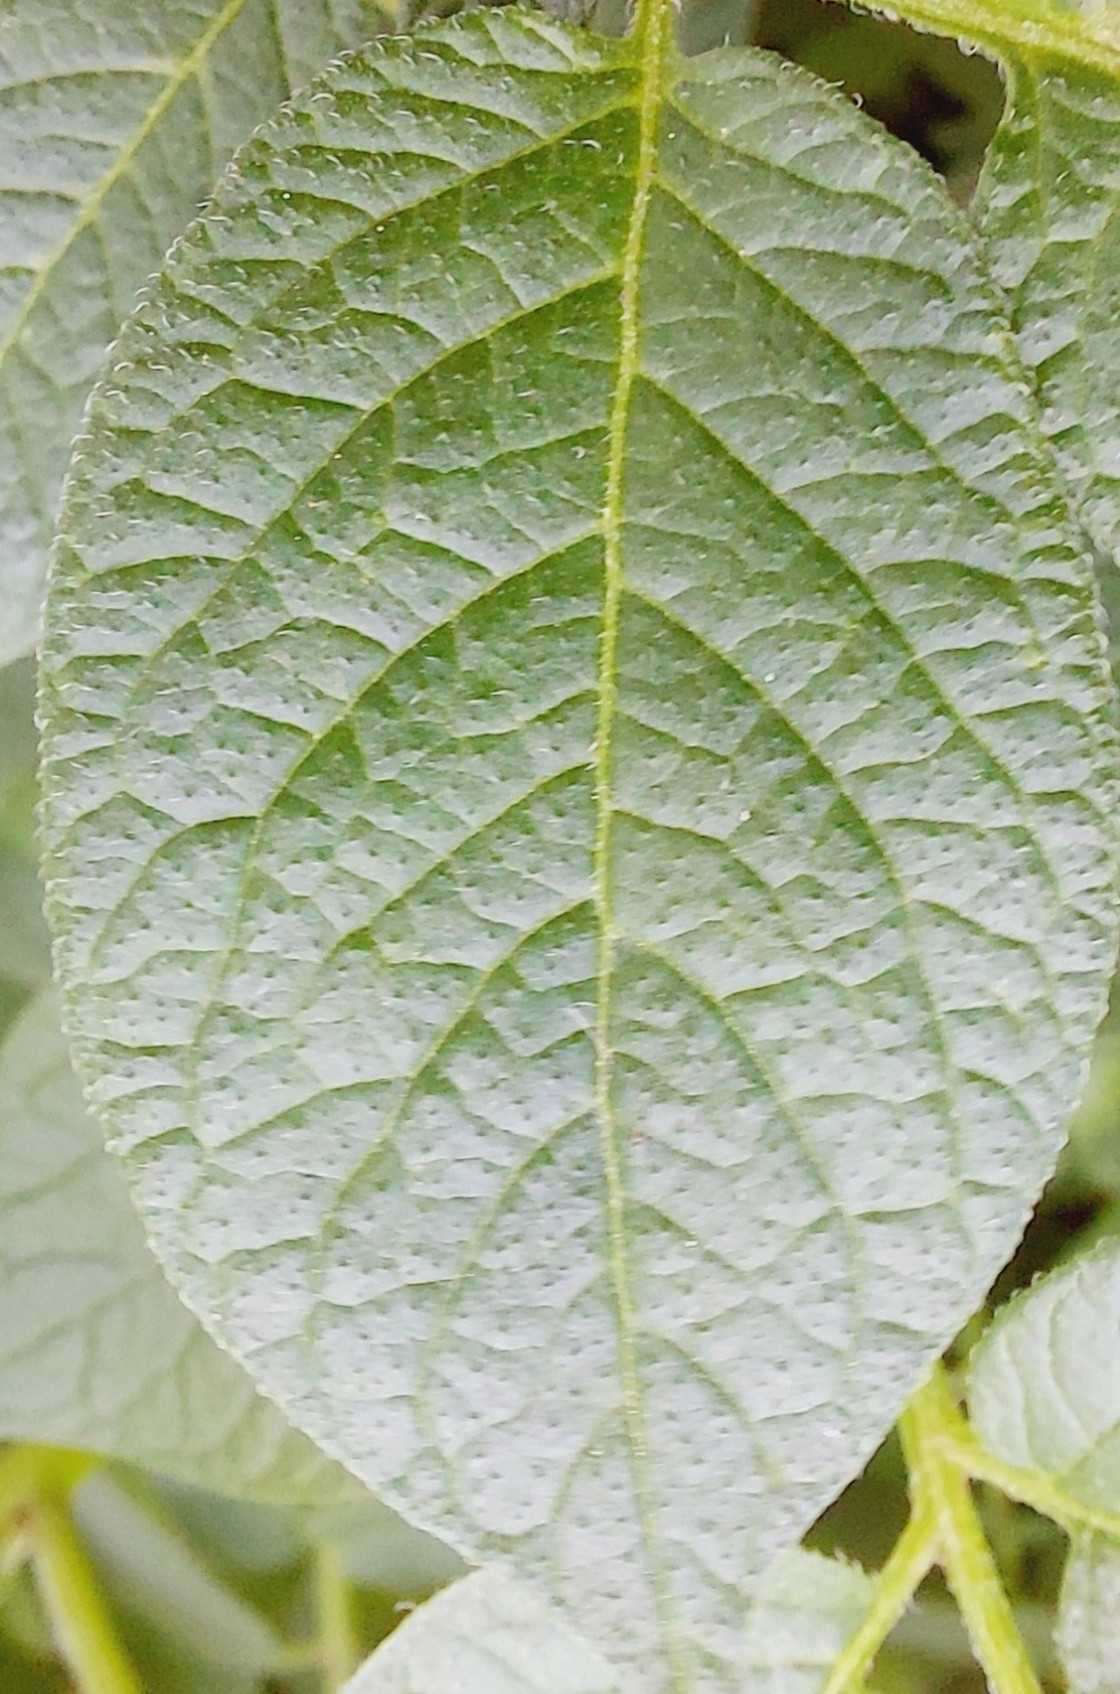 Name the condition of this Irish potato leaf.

healthy
